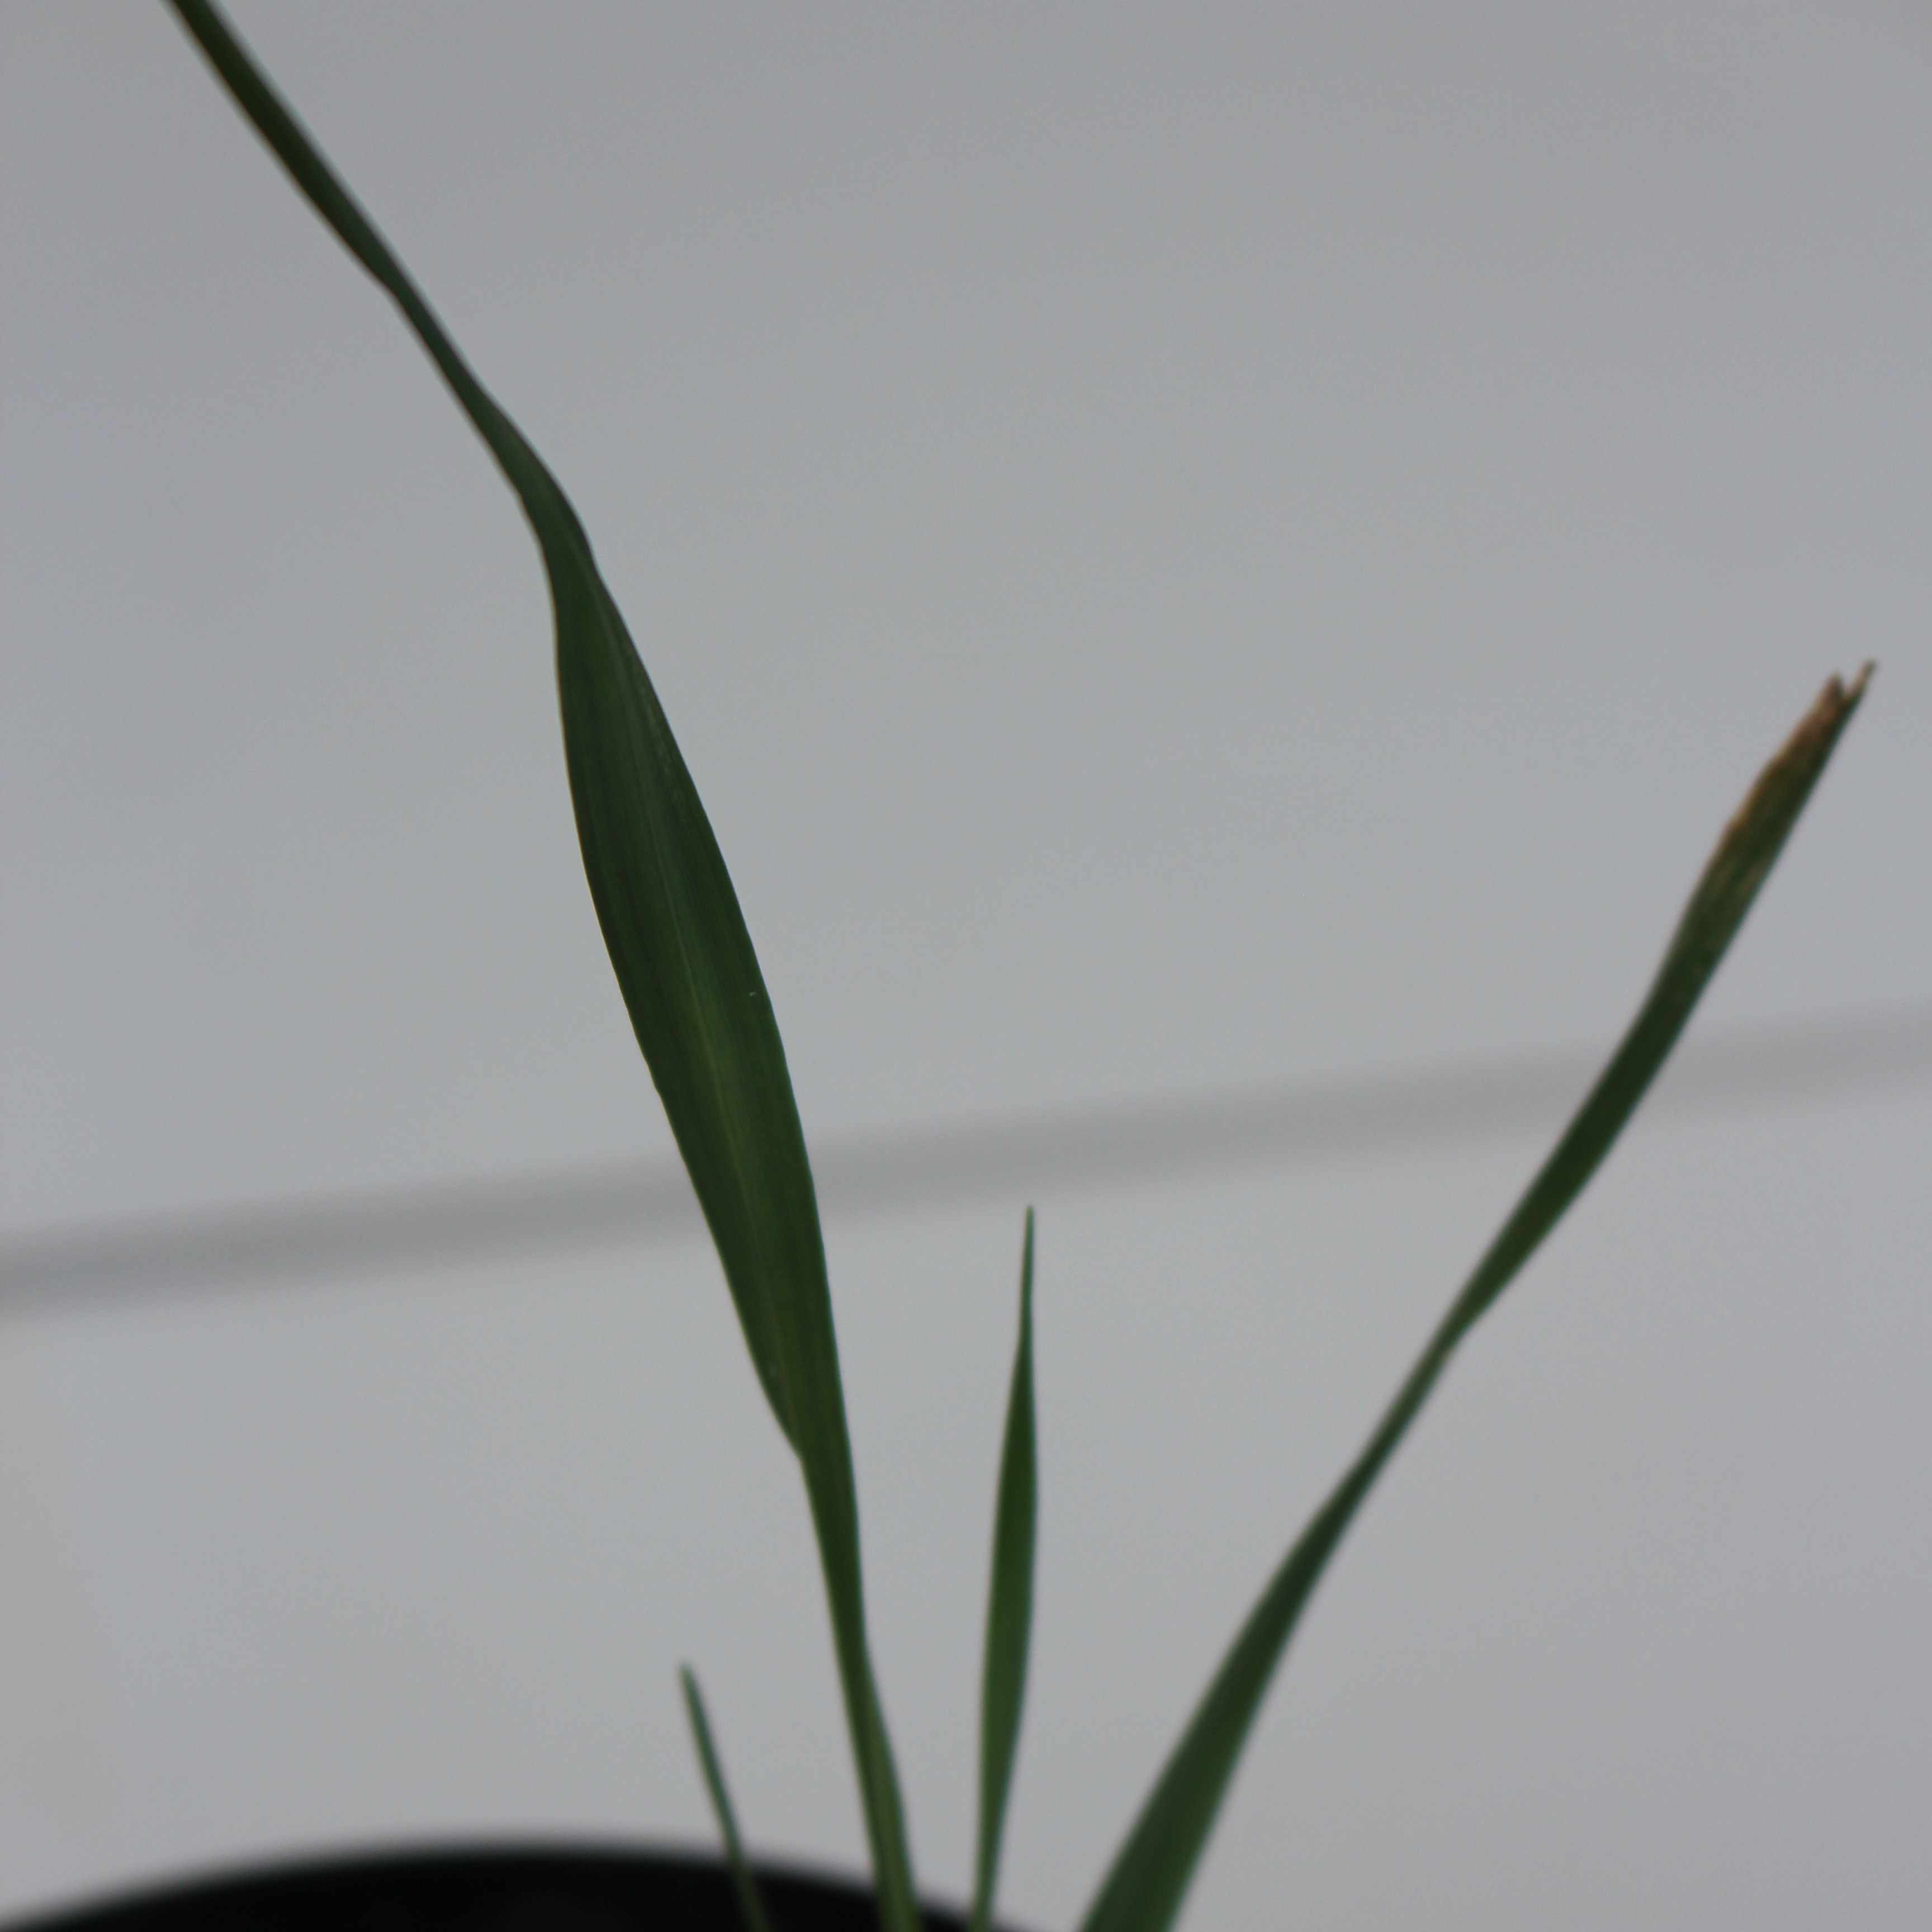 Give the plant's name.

Avena sterilis
